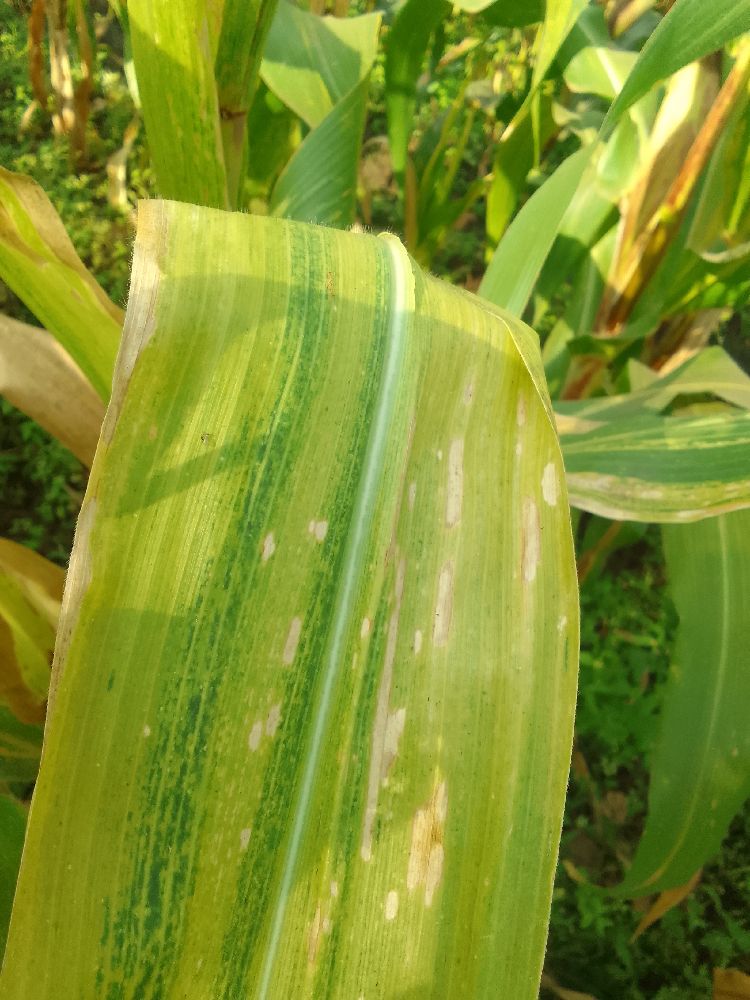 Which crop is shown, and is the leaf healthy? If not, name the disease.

maize, maize lethal necrosis
